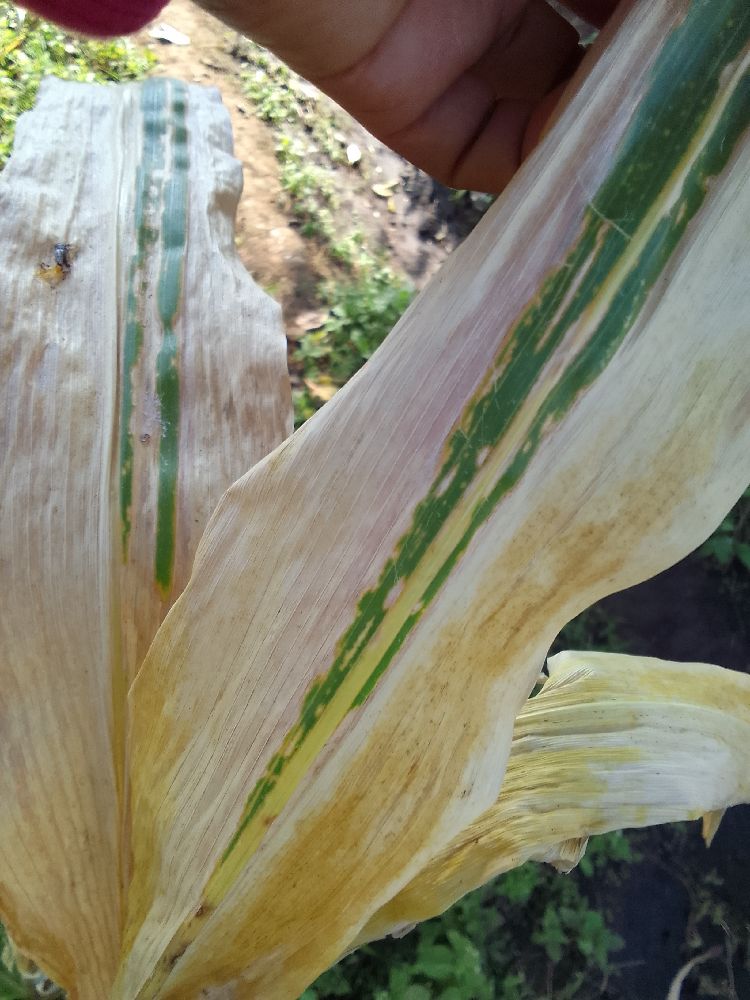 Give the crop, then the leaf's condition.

maize, maize lethal necrosis
